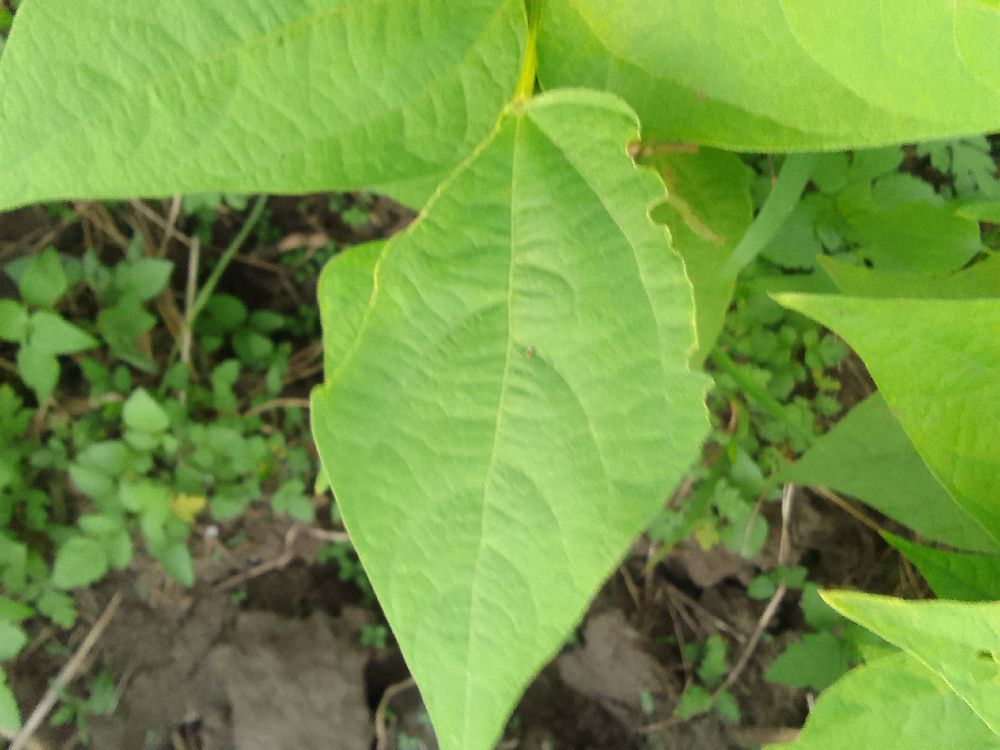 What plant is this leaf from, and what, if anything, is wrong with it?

common bean, healthy
